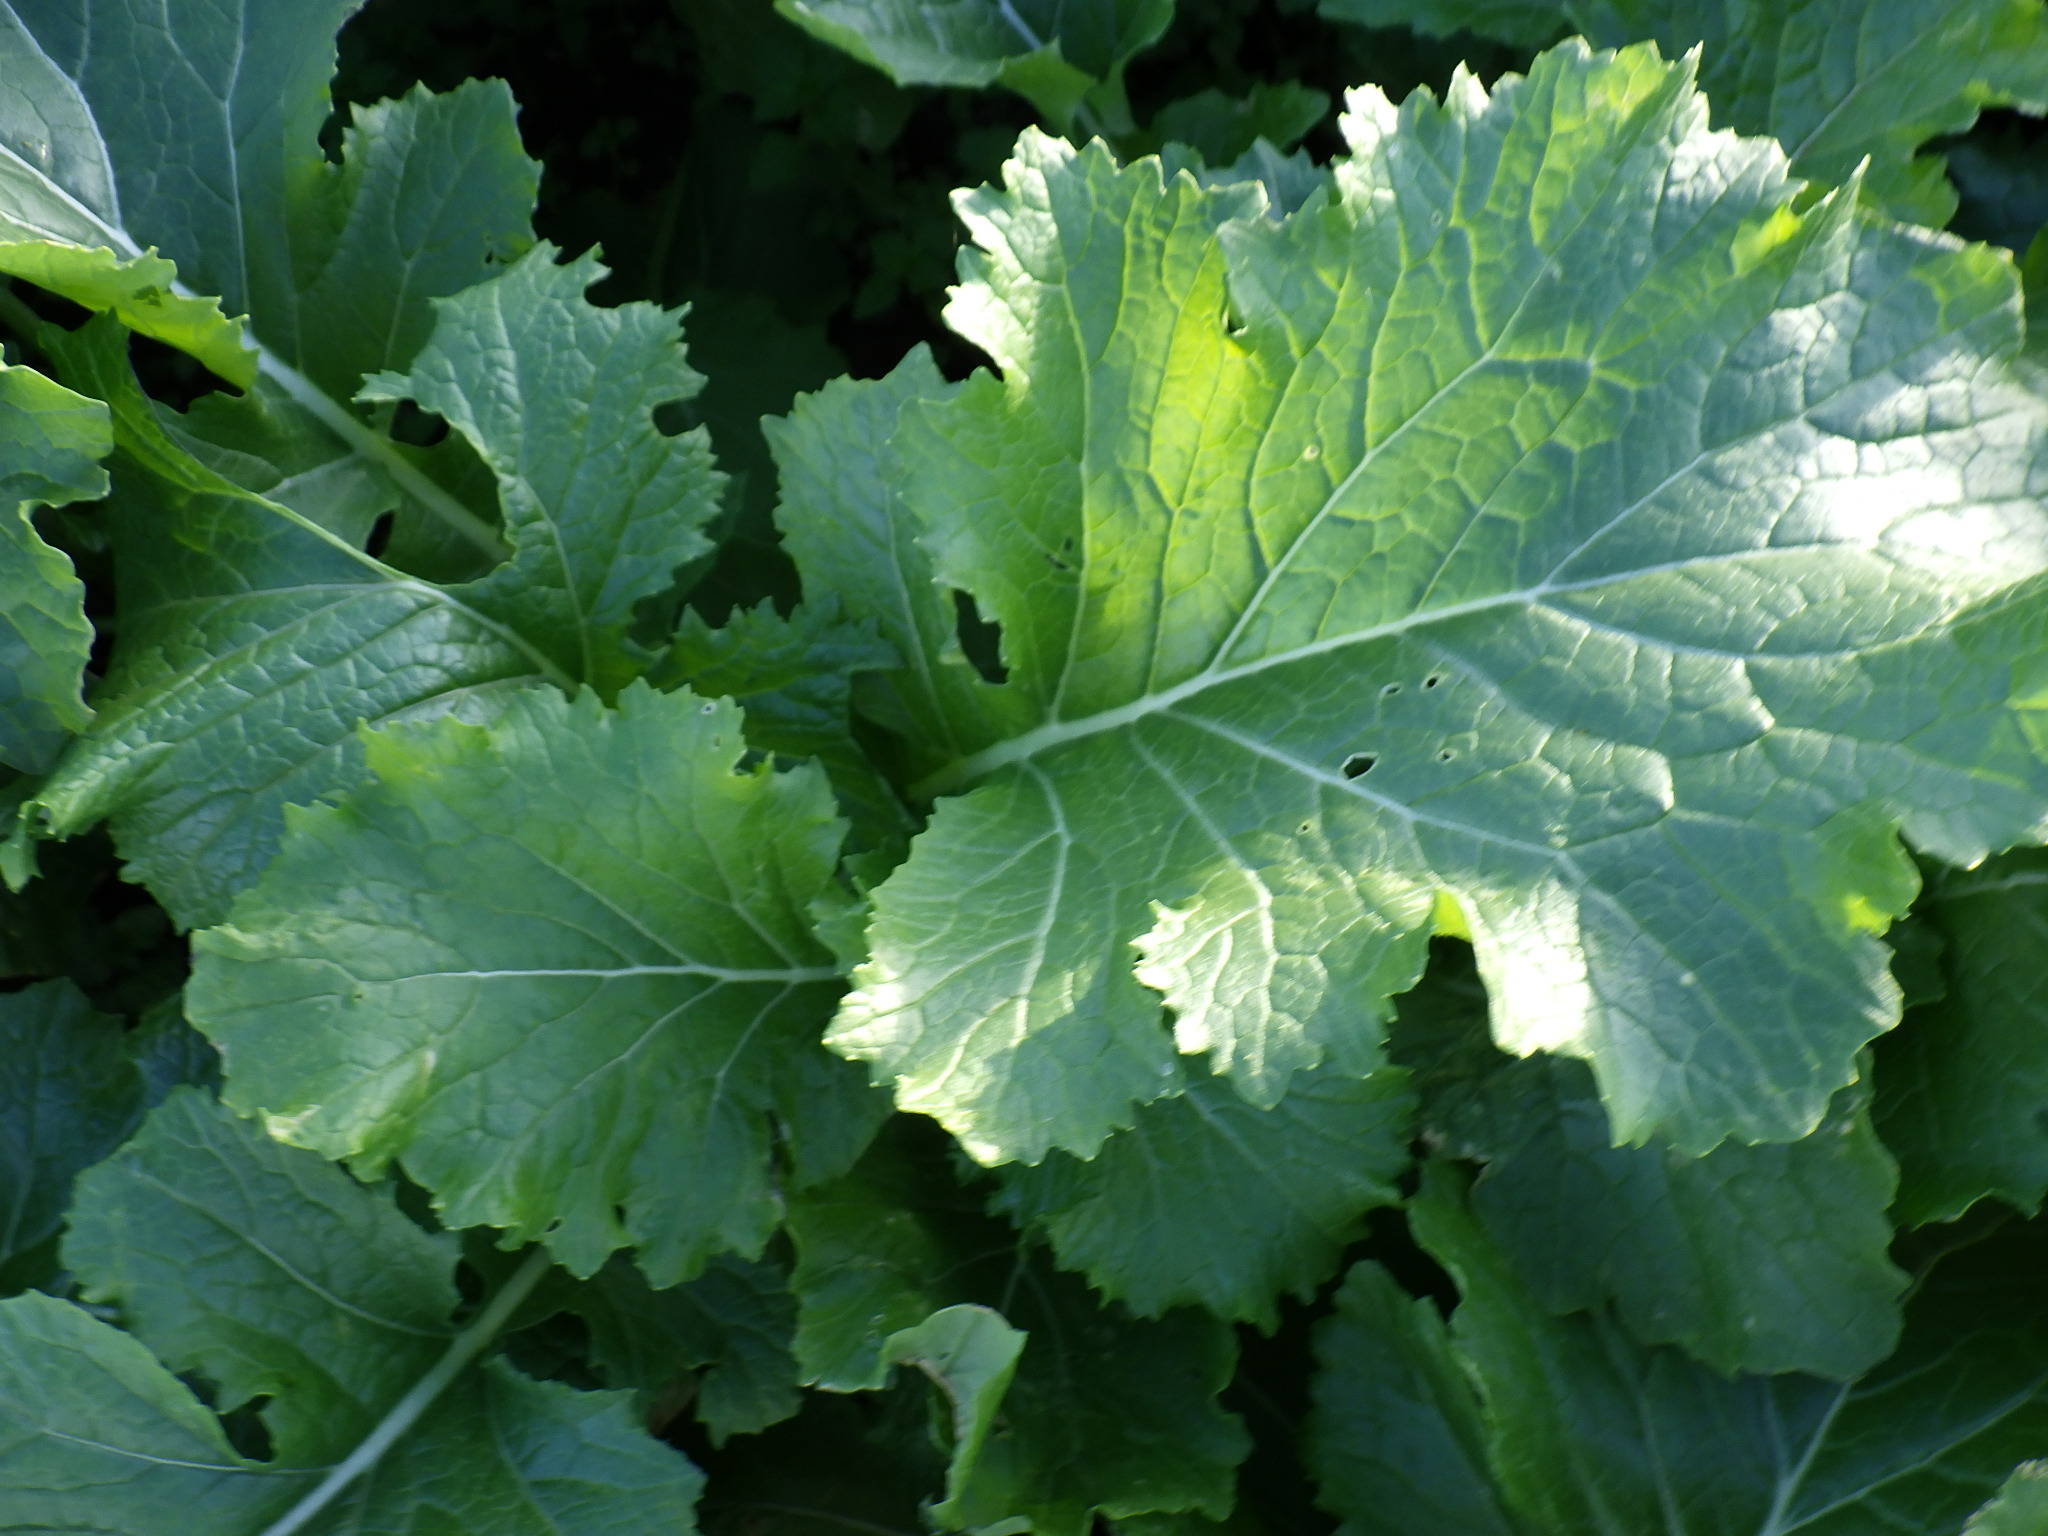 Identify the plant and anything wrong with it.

rapini, phytophagous
